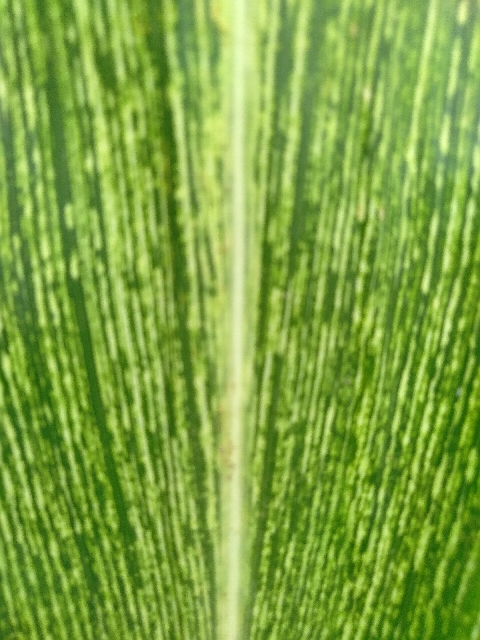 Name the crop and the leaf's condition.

maize, maize streak virus
